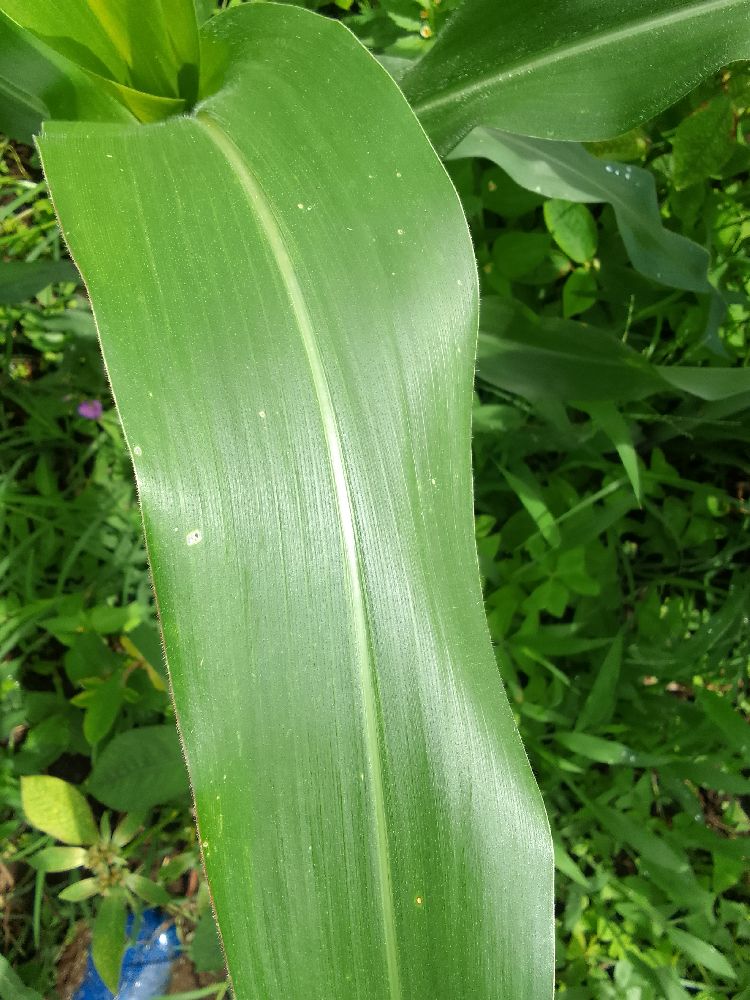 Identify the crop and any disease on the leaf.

maize, healthy
